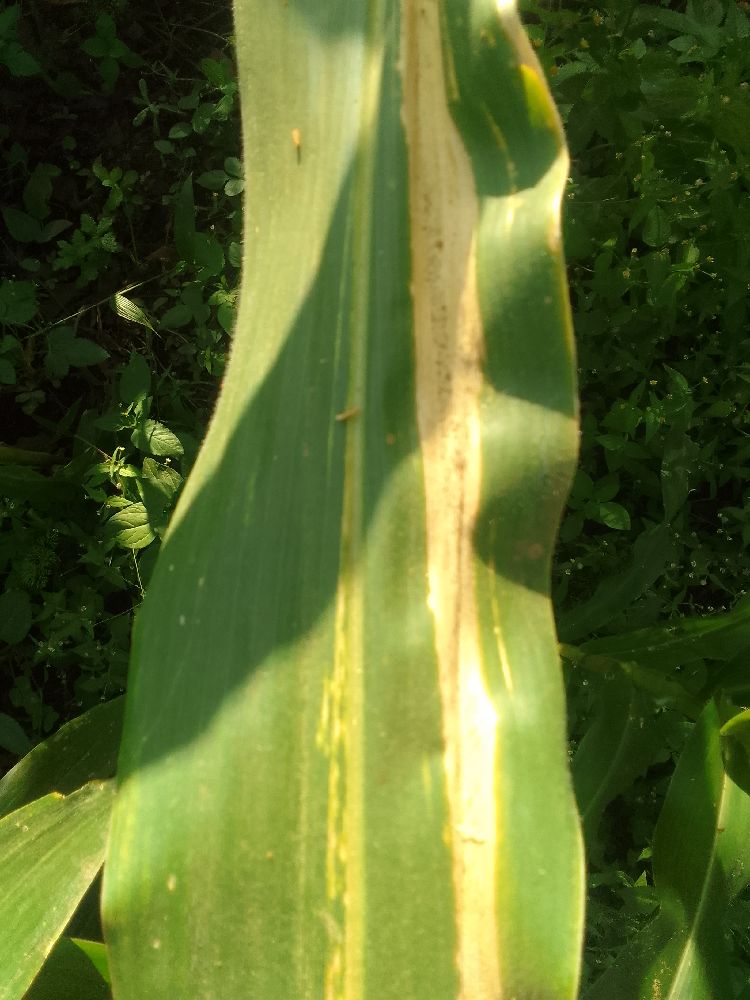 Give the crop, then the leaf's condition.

maize, maize lethal necrosis
